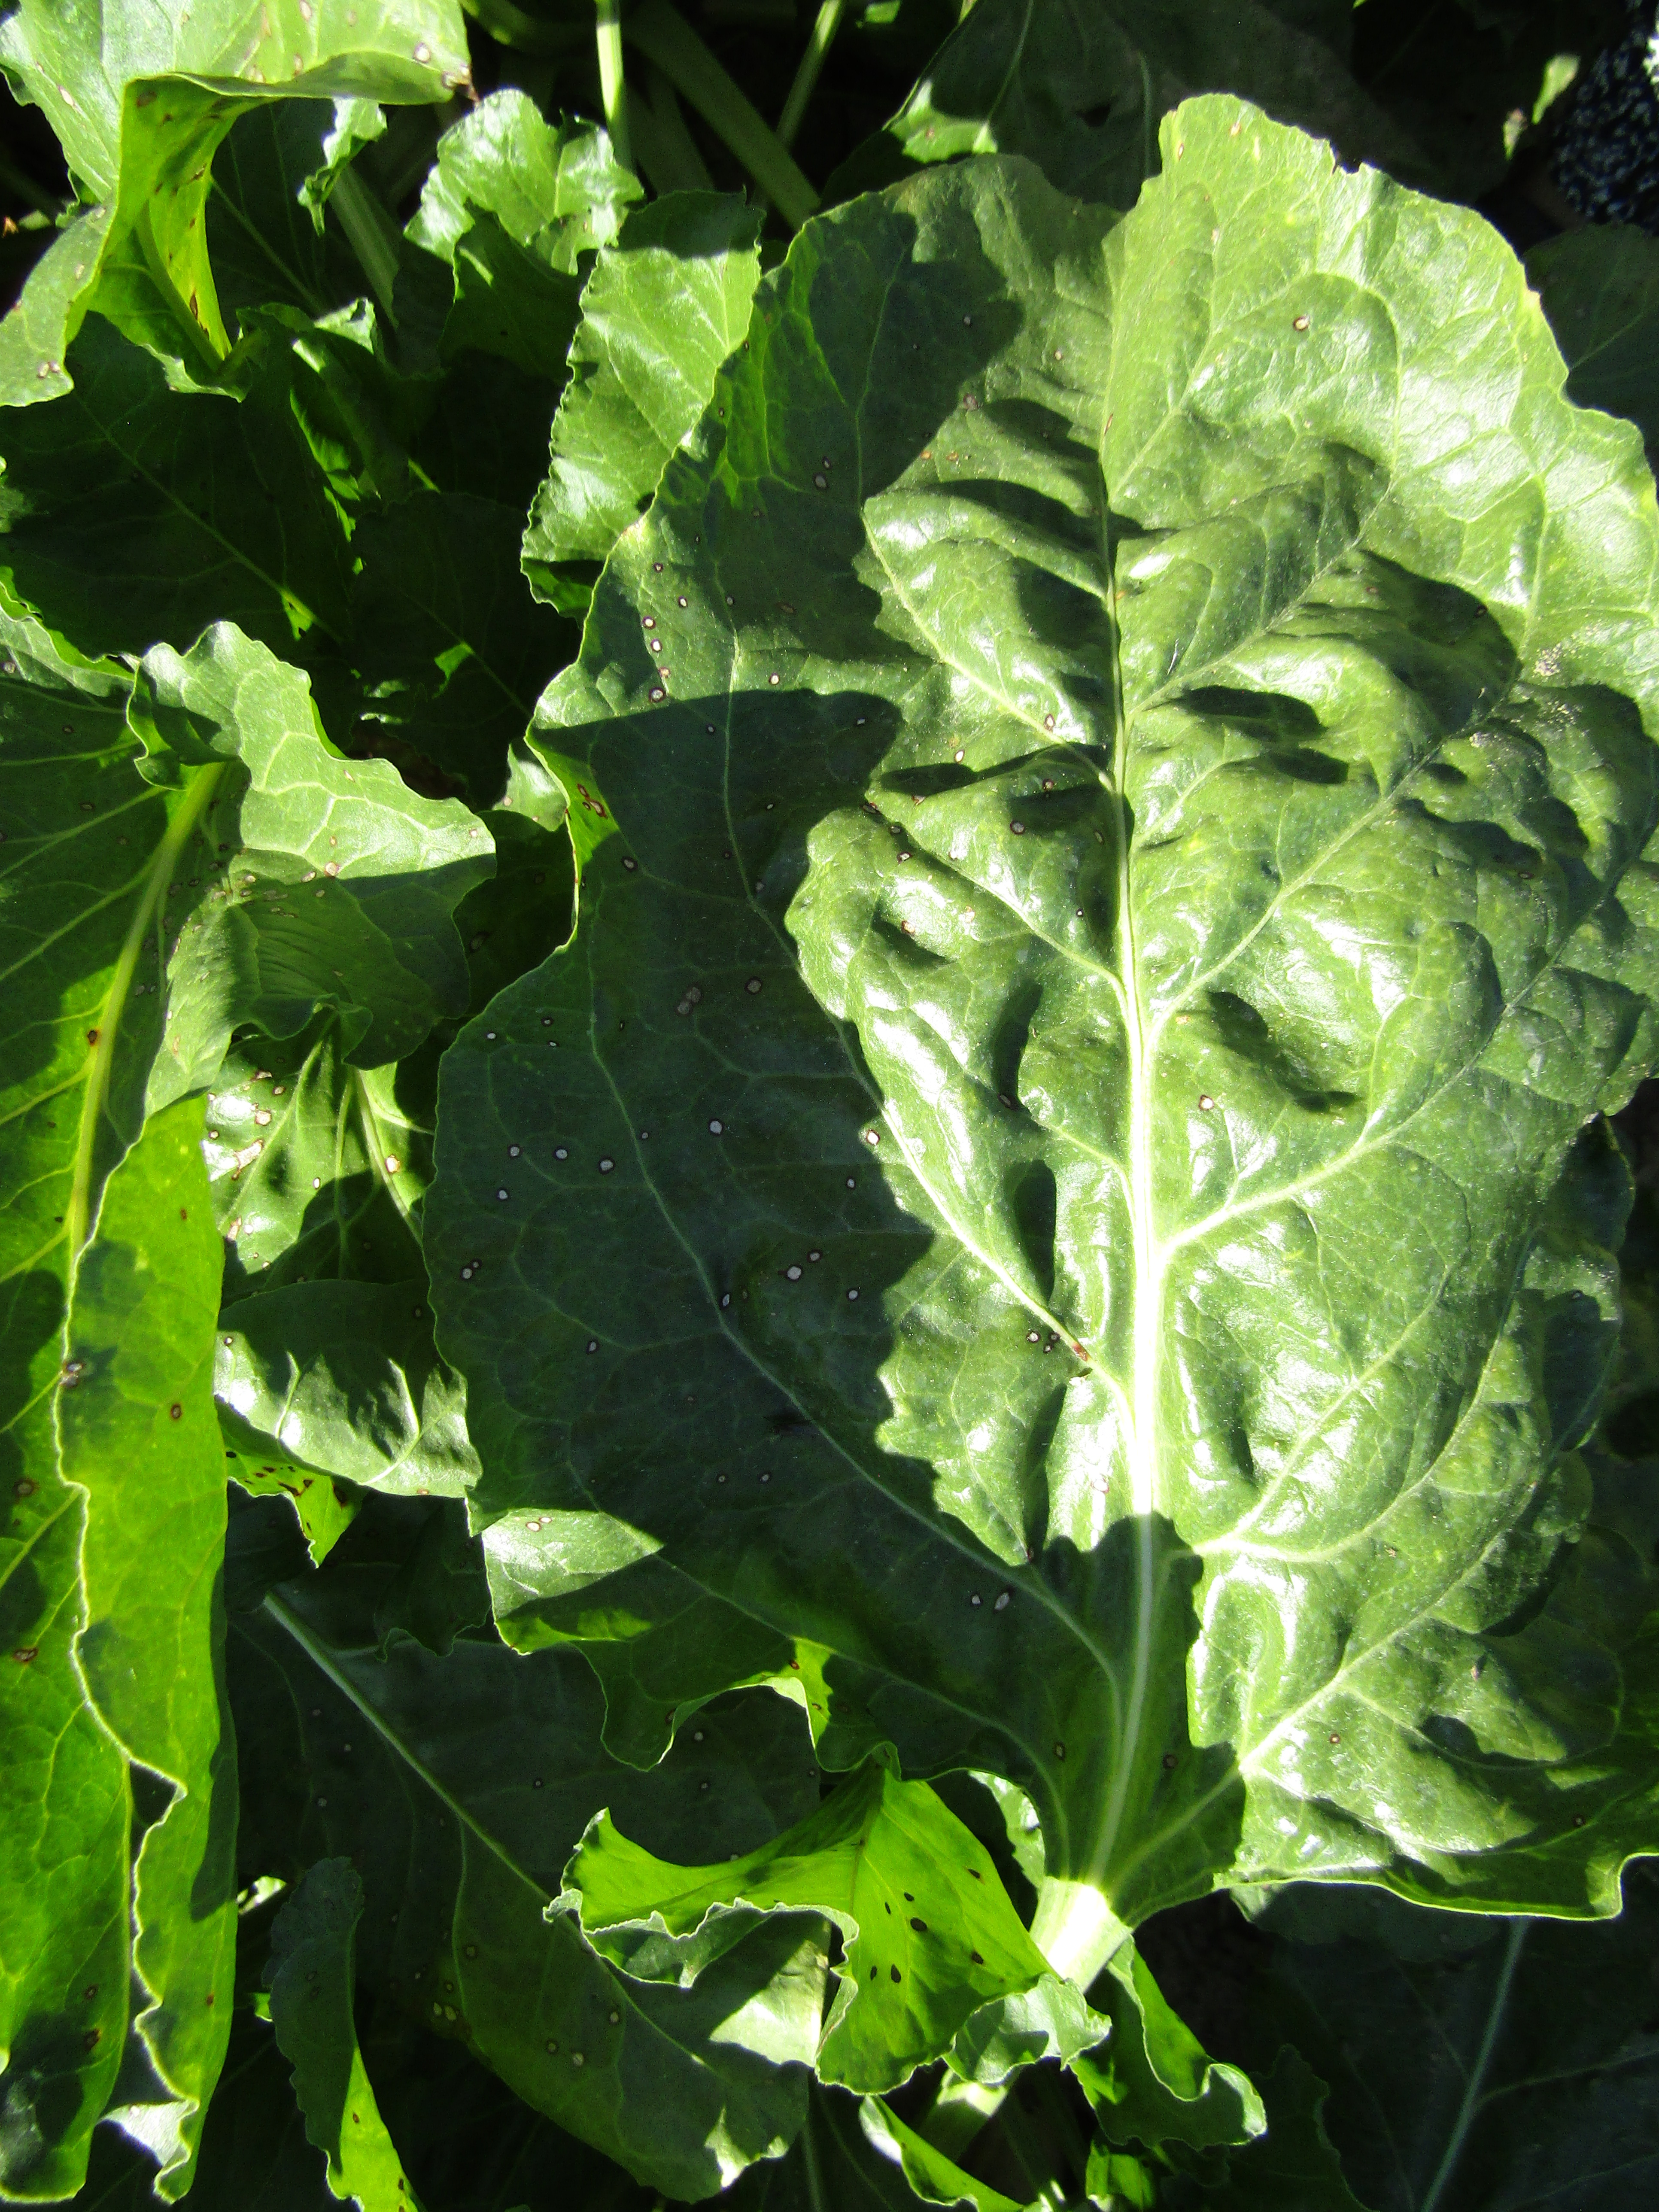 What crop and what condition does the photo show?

beet, cercospora
